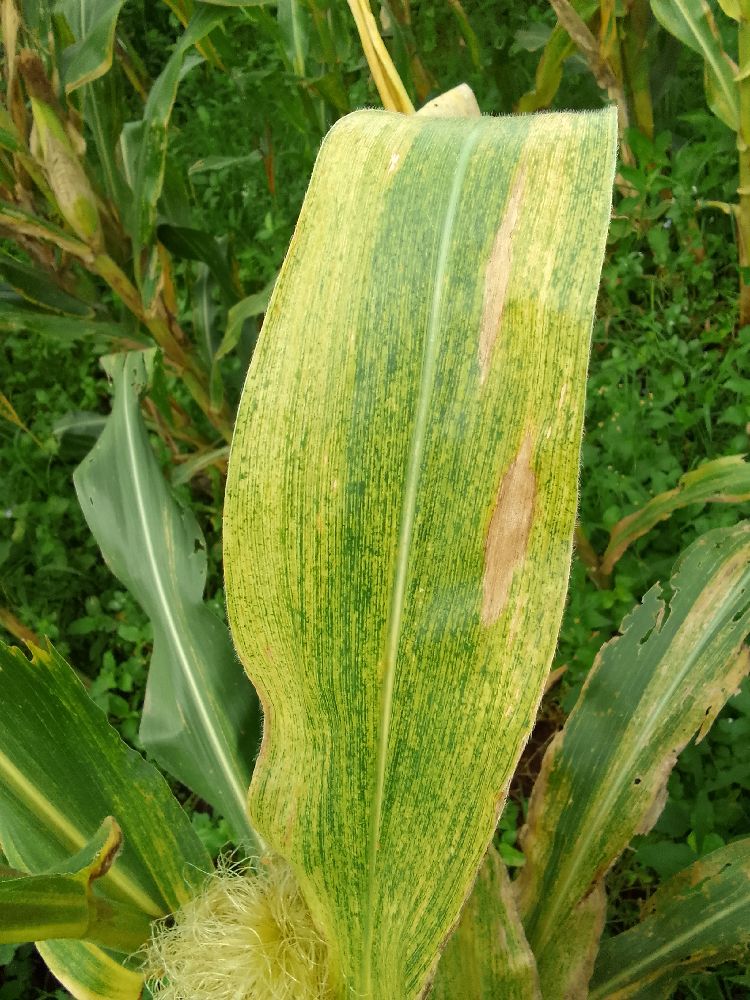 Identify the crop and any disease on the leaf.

maize, maize lethal necrosis
